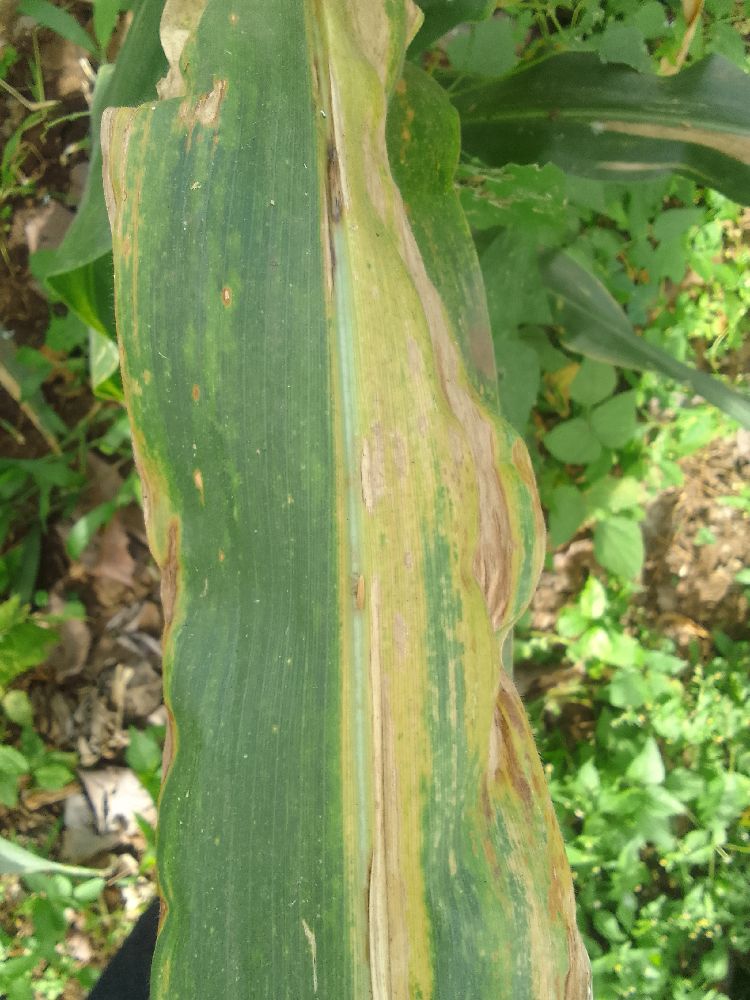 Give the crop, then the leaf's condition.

maize, maize lethal necrosis
